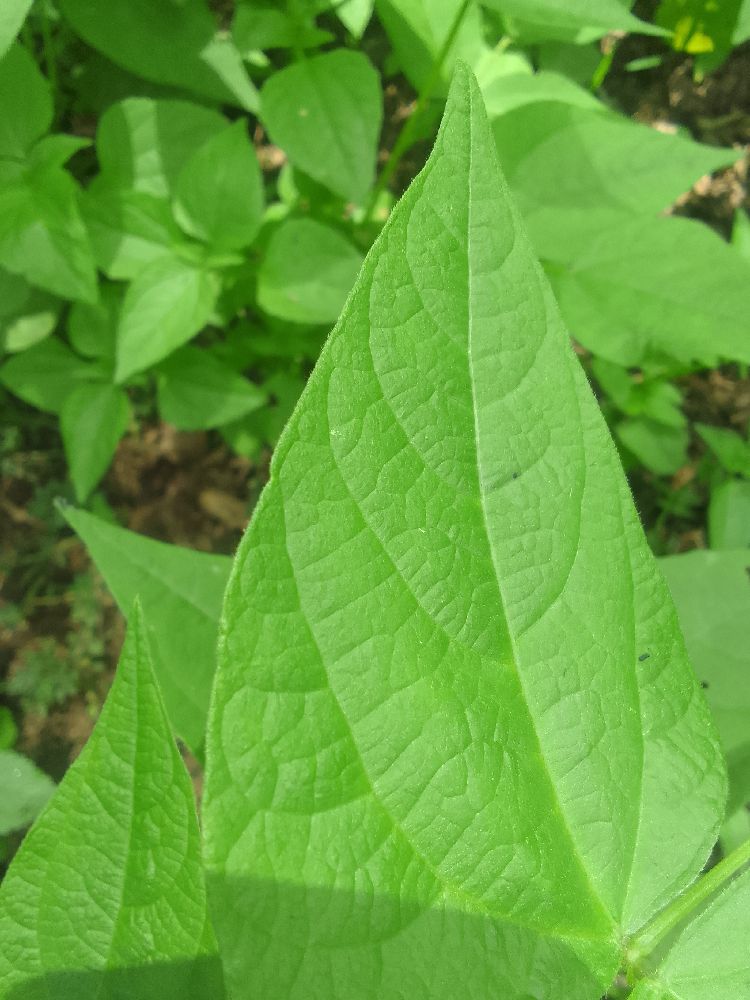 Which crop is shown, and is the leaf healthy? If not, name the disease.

common bean, healthy
